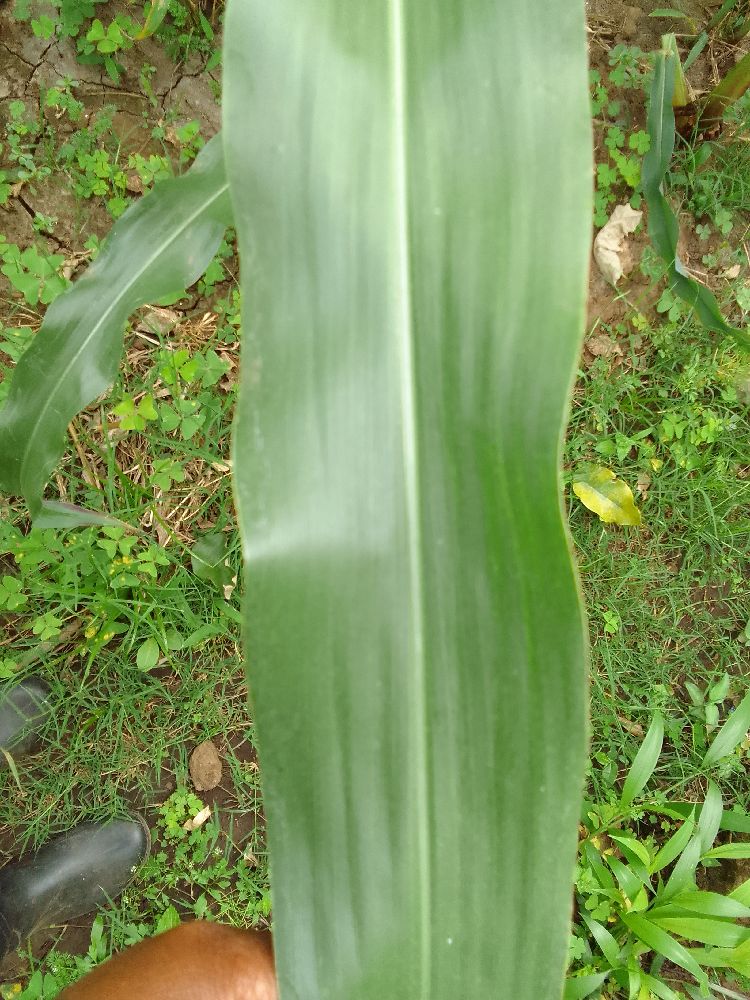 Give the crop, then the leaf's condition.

maize, healthy
